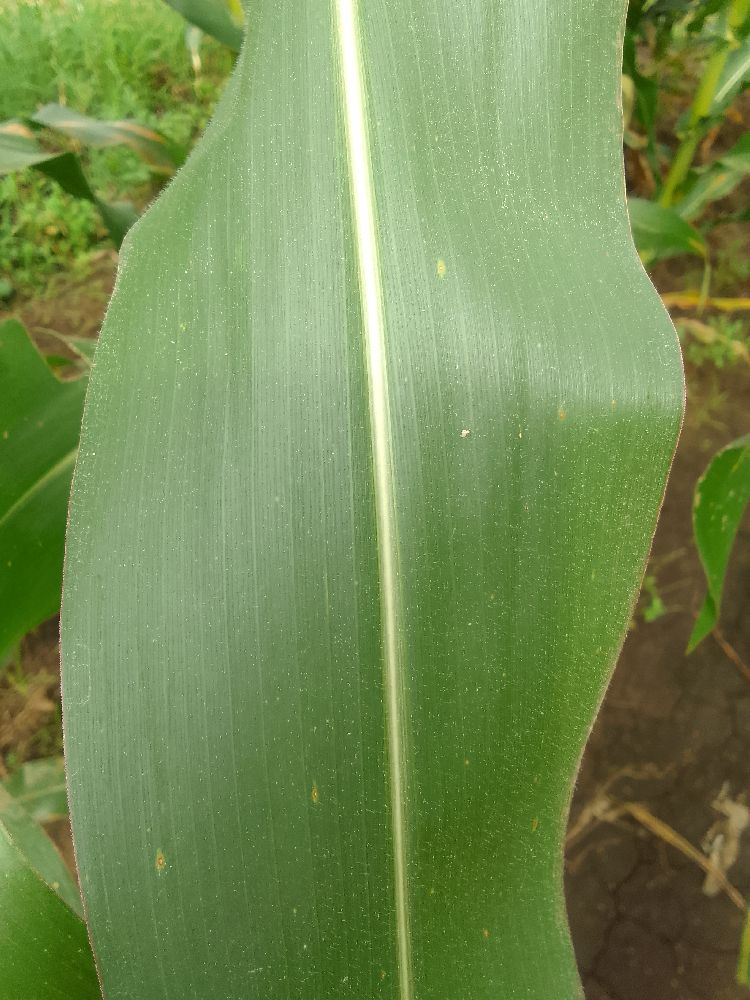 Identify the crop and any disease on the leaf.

maize, healthy
